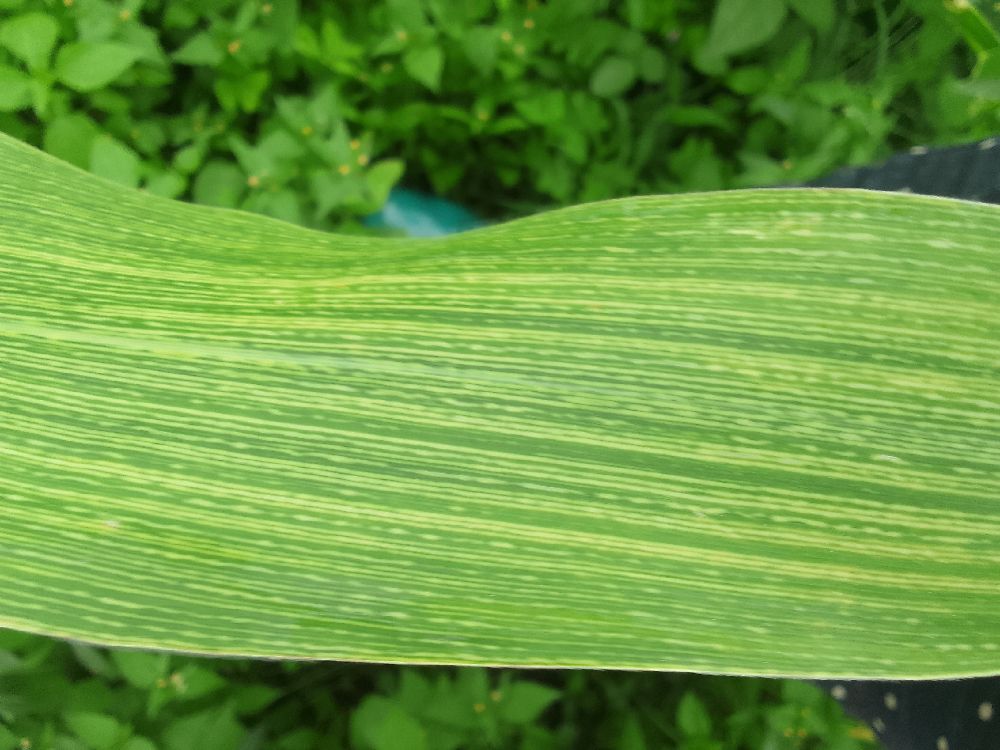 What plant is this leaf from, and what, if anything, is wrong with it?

maize, maize streak virus
